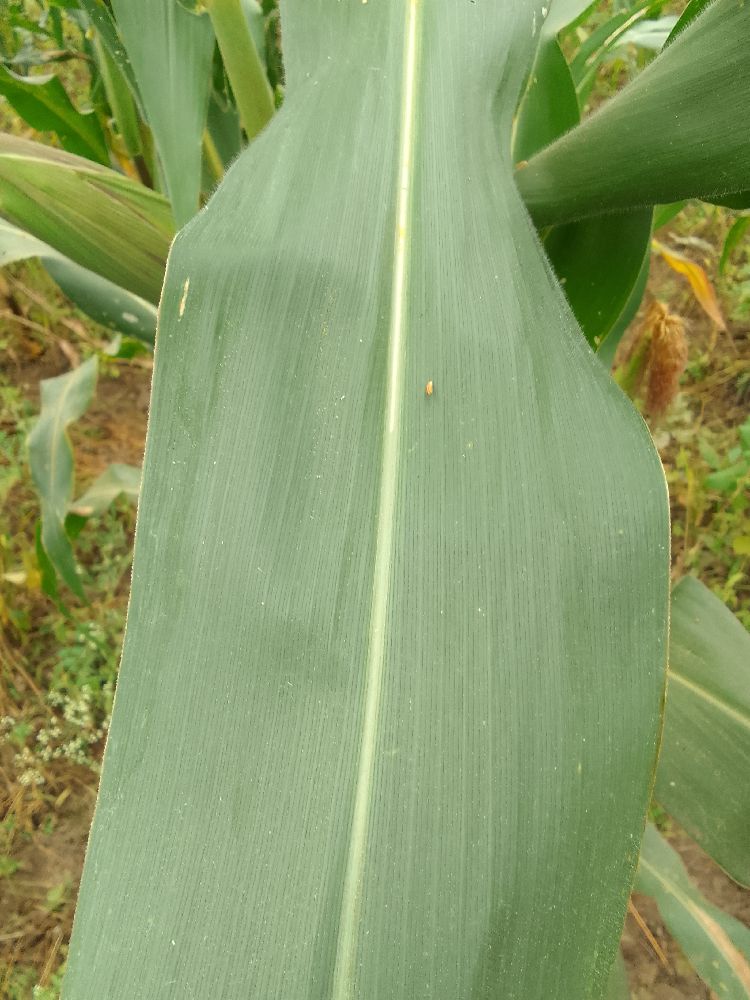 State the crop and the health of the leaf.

maize, healthy
